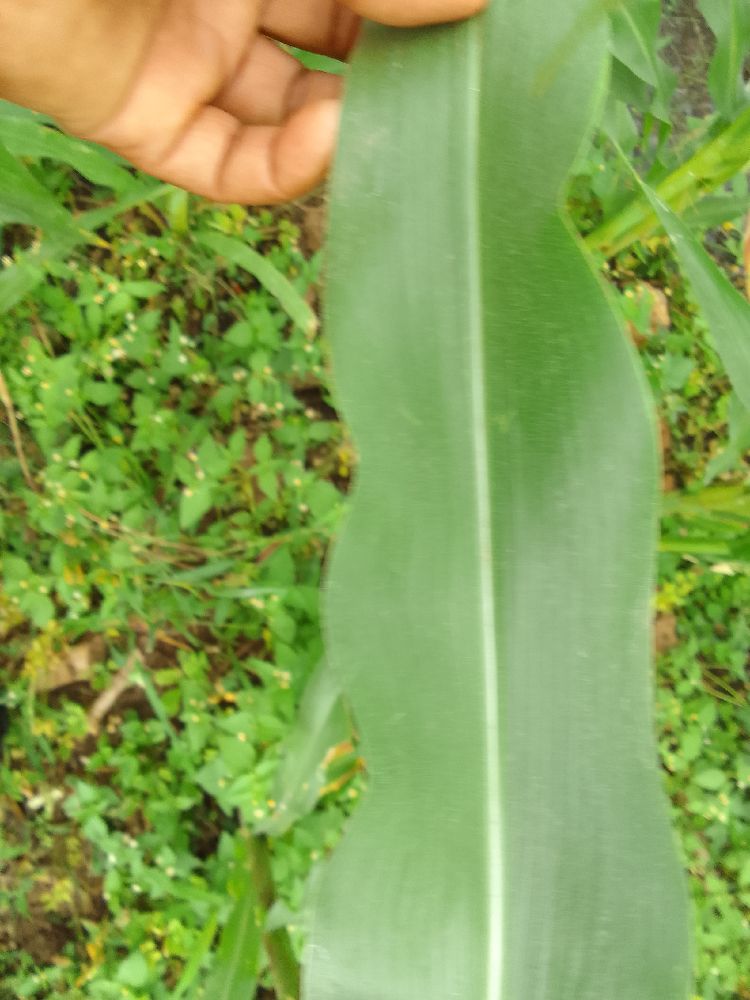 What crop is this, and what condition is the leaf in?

maize, healthy
